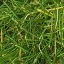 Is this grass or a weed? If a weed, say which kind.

grass
